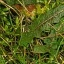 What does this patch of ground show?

structured weed
